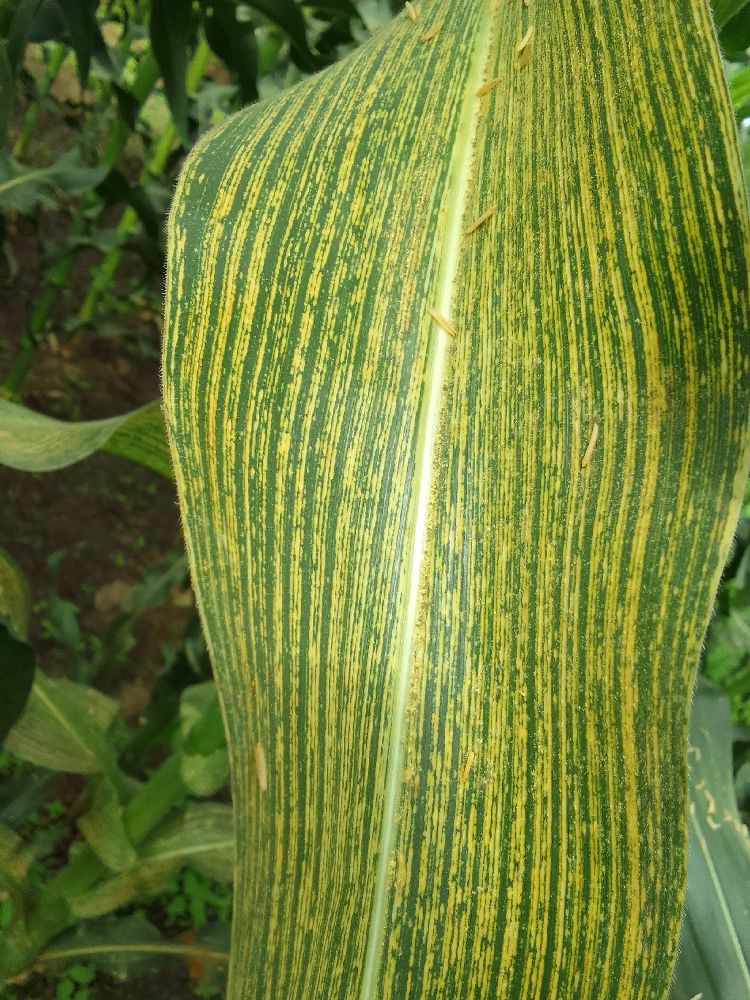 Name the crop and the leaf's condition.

maize, maize streak virus
